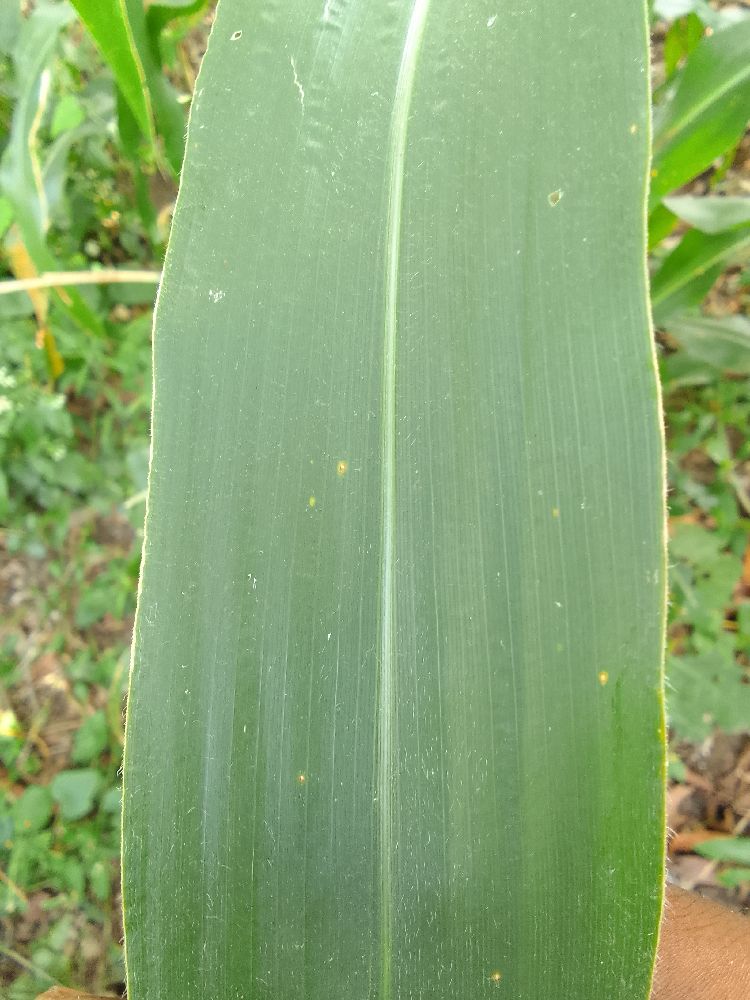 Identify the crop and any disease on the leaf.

maize, healthy
